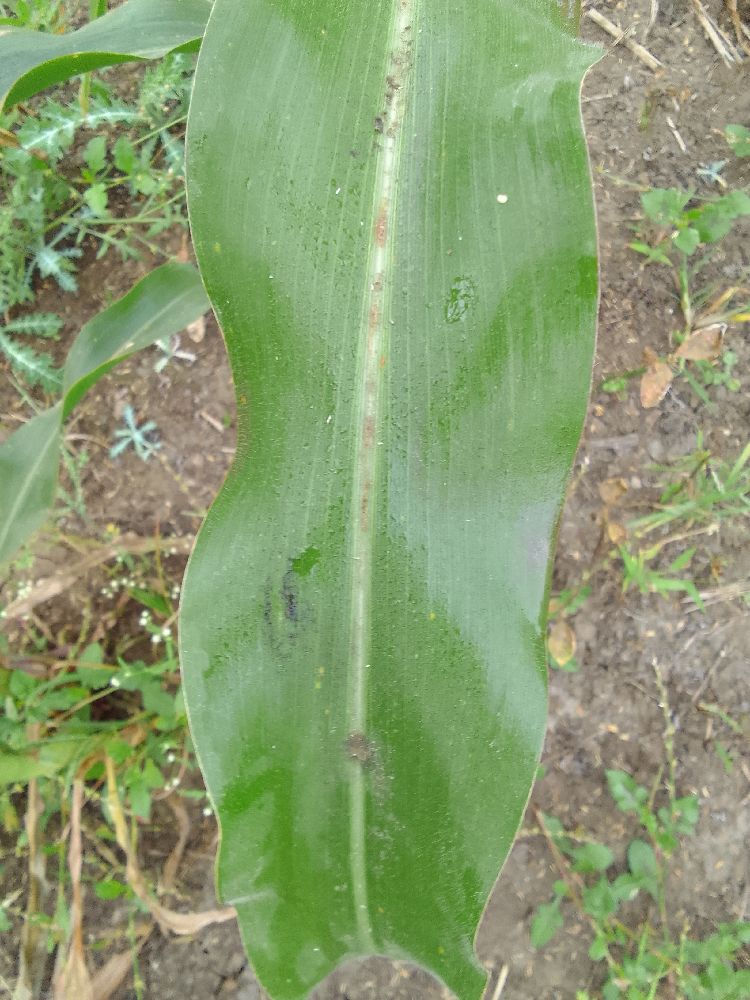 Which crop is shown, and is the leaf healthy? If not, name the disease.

maize, healthy
